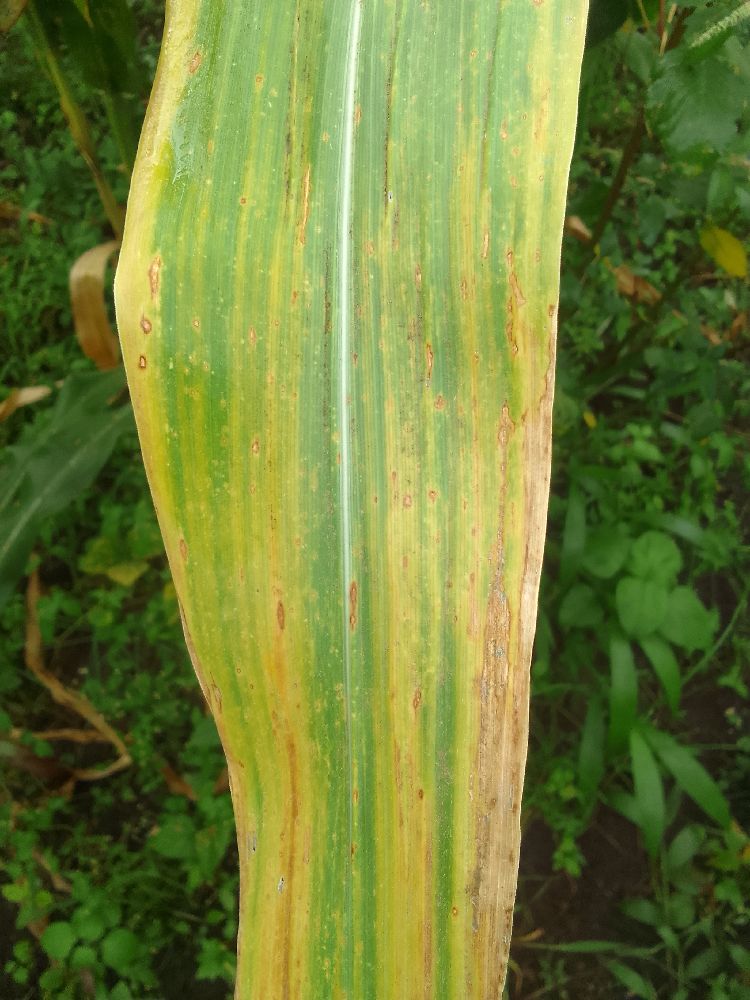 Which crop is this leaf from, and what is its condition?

maize, maize lethal necrosis
